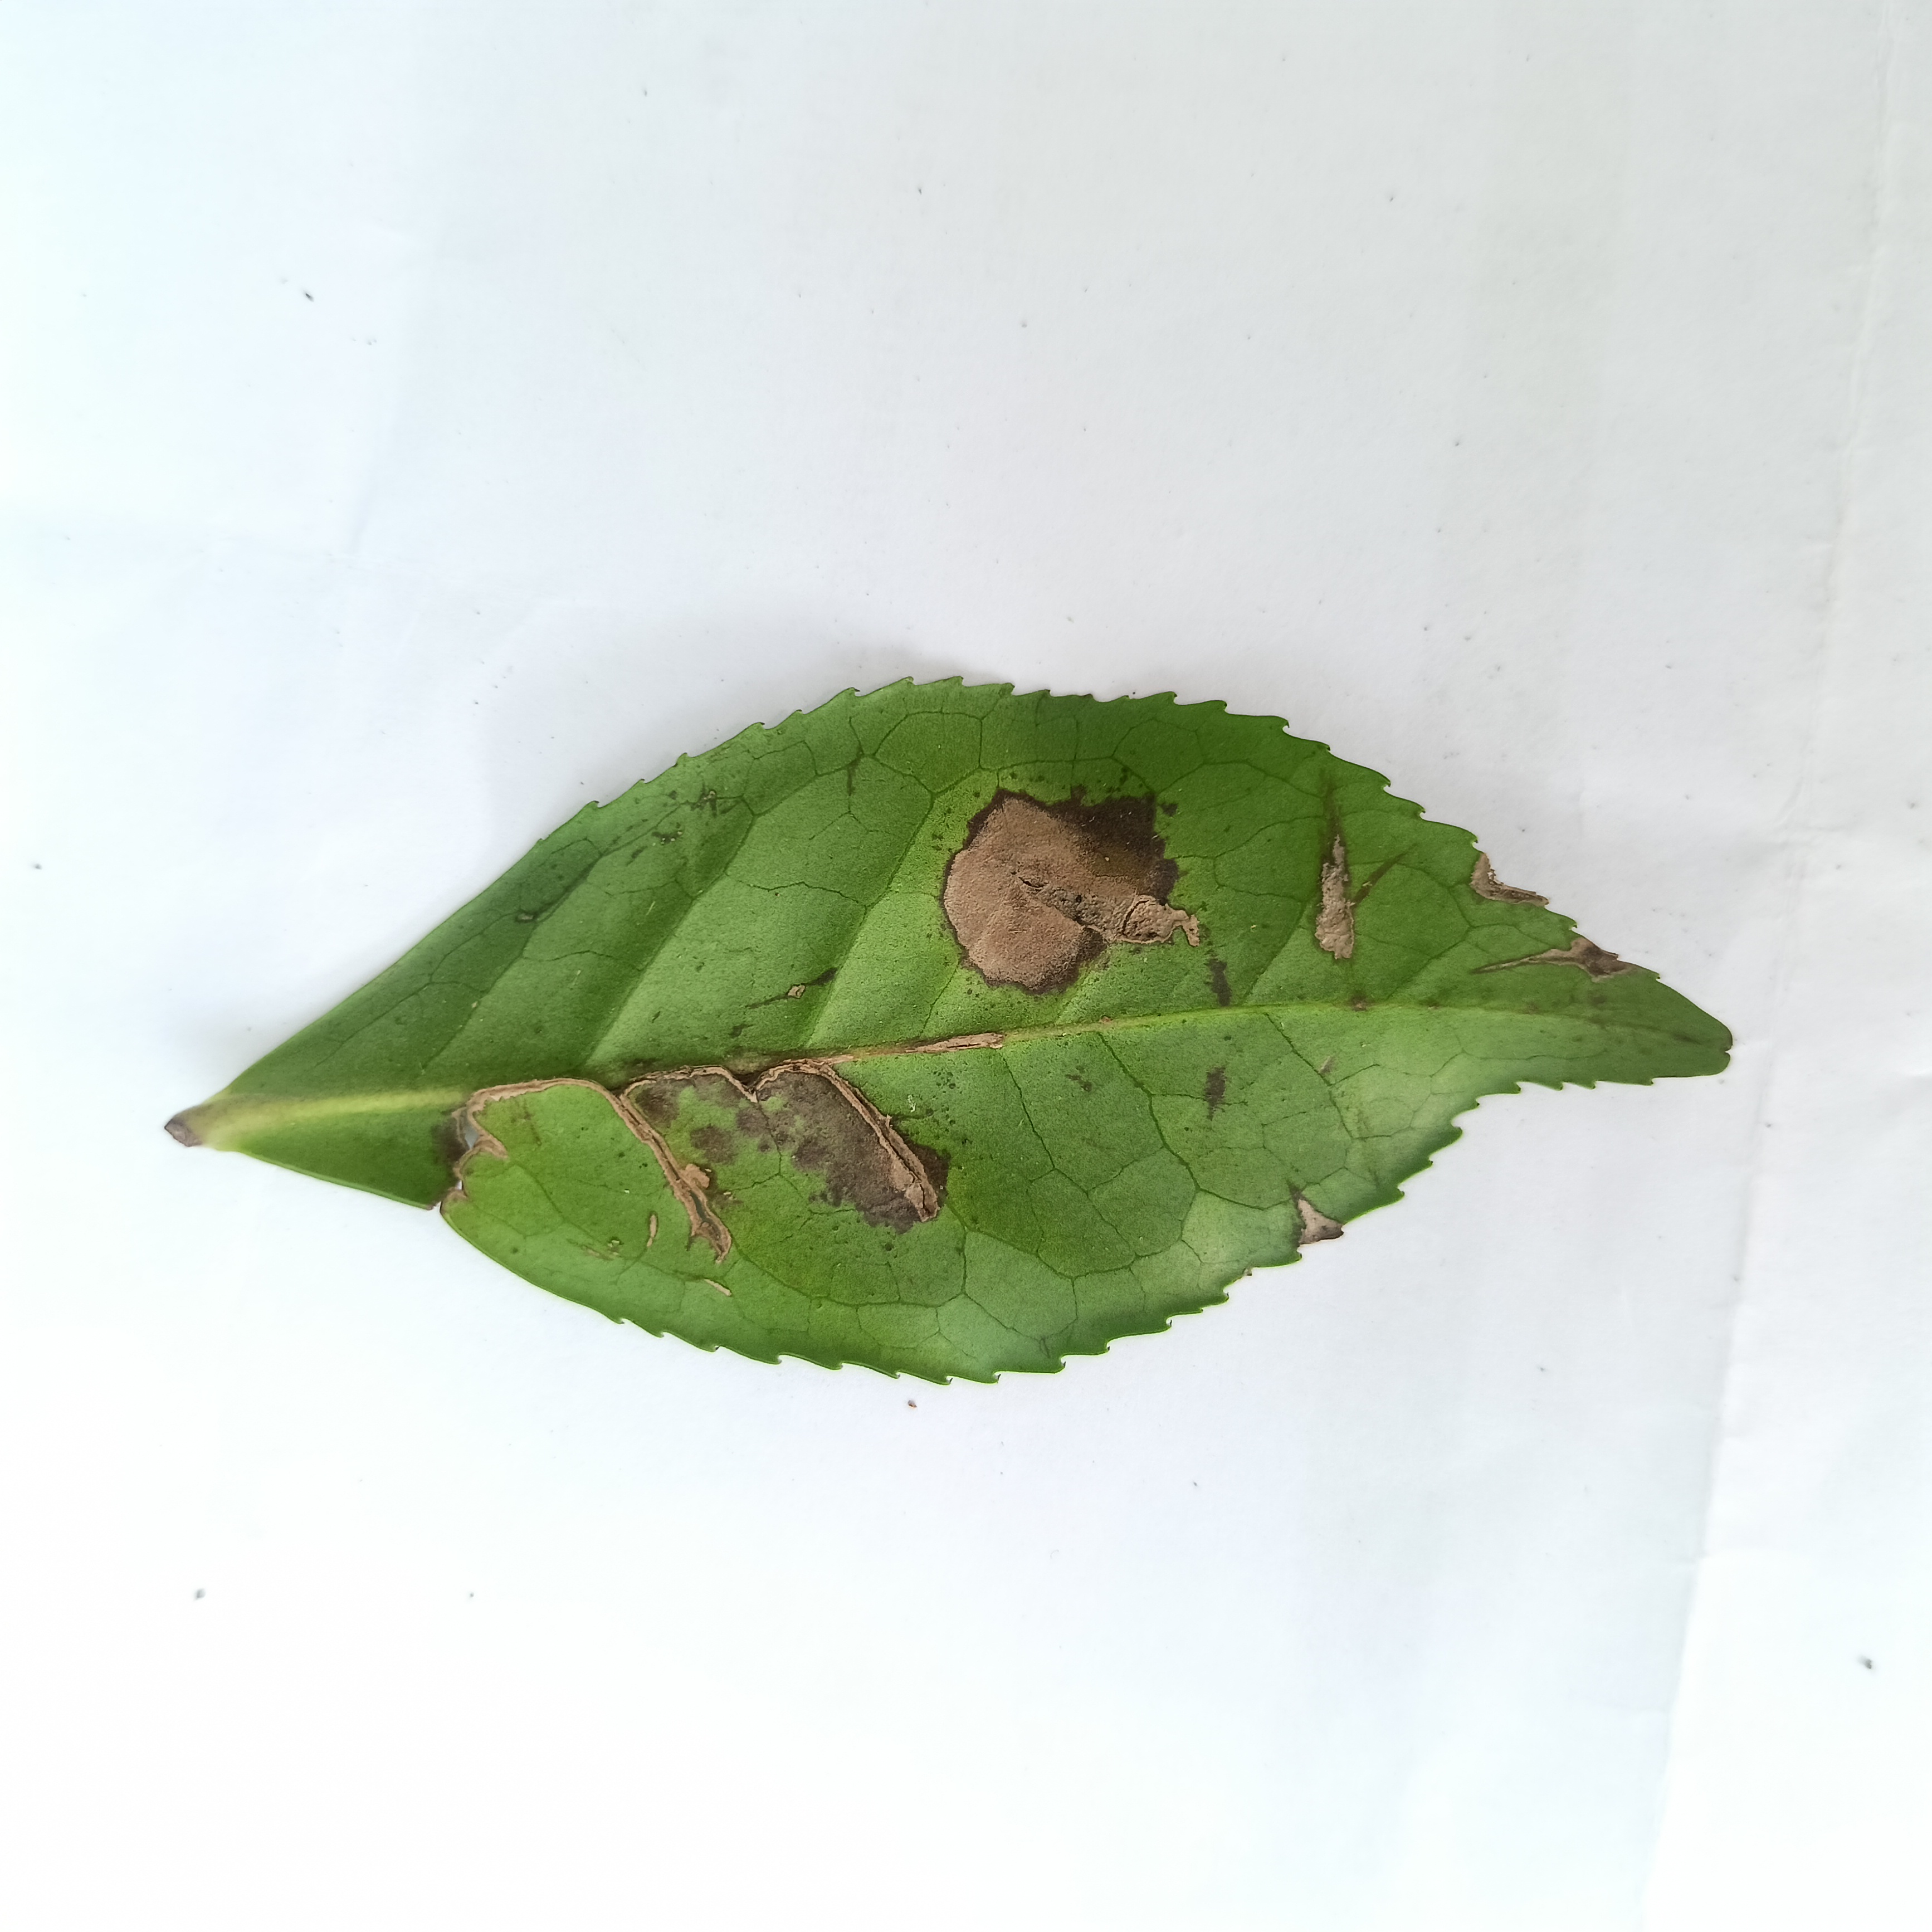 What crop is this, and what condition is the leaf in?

tea, brown blight
